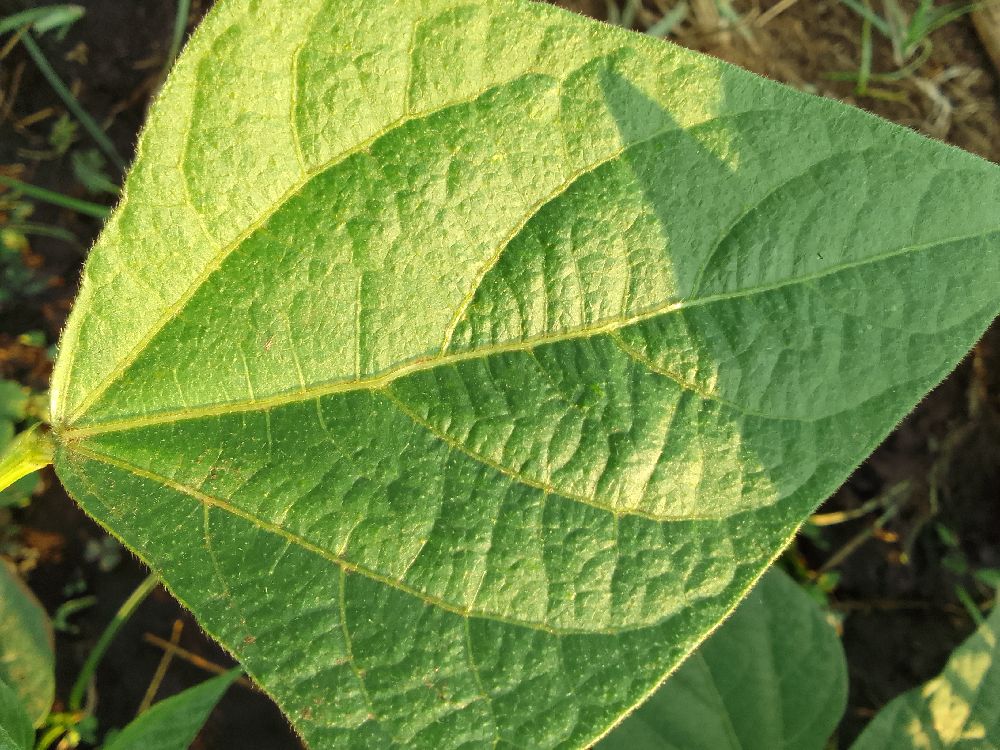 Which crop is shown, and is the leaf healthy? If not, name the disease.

common bean, healthy
